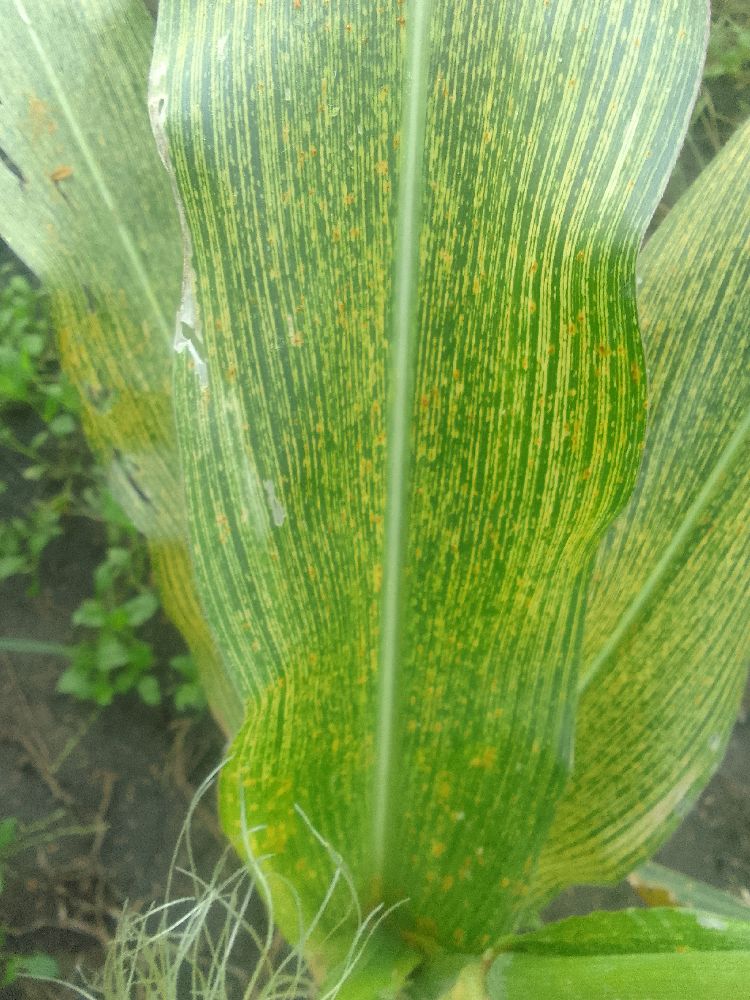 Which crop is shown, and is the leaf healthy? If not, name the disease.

maize, maize streak virus
